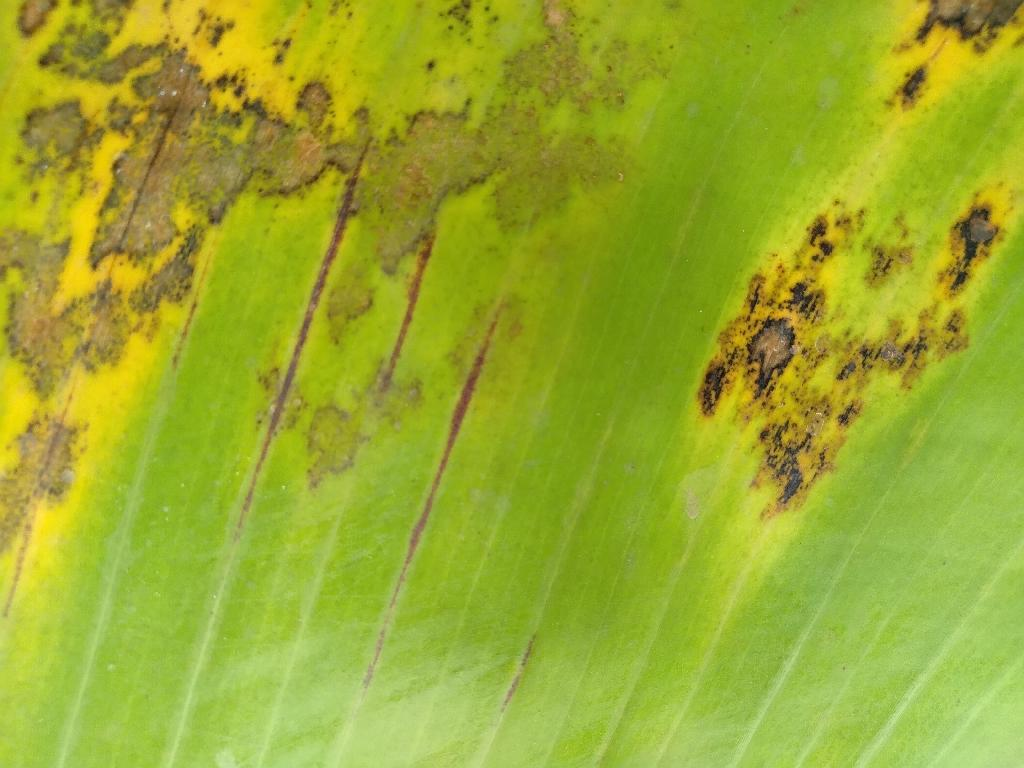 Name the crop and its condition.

banana, black sigatoka
